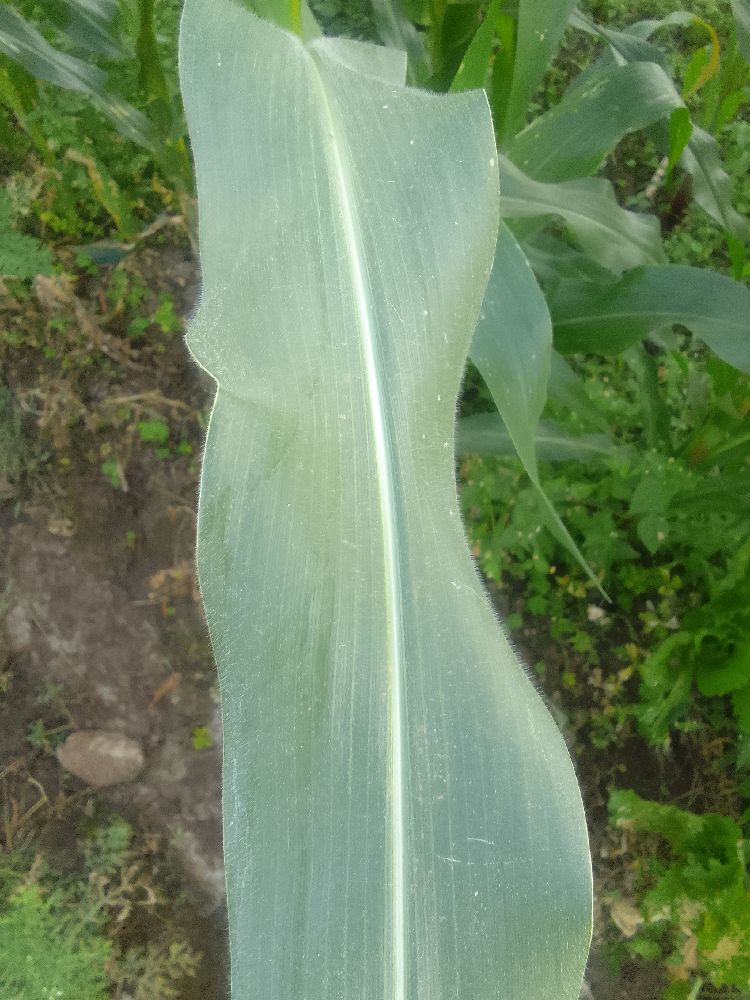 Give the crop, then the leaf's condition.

maize, healthy
